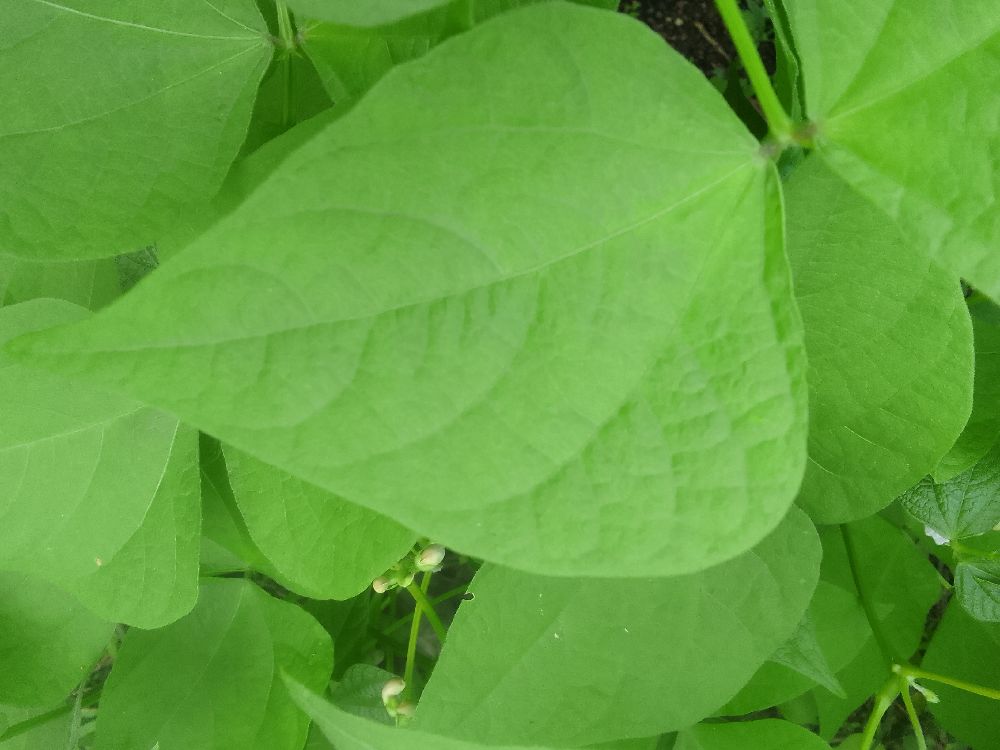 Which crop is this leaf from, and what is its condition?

common bean, healthy
